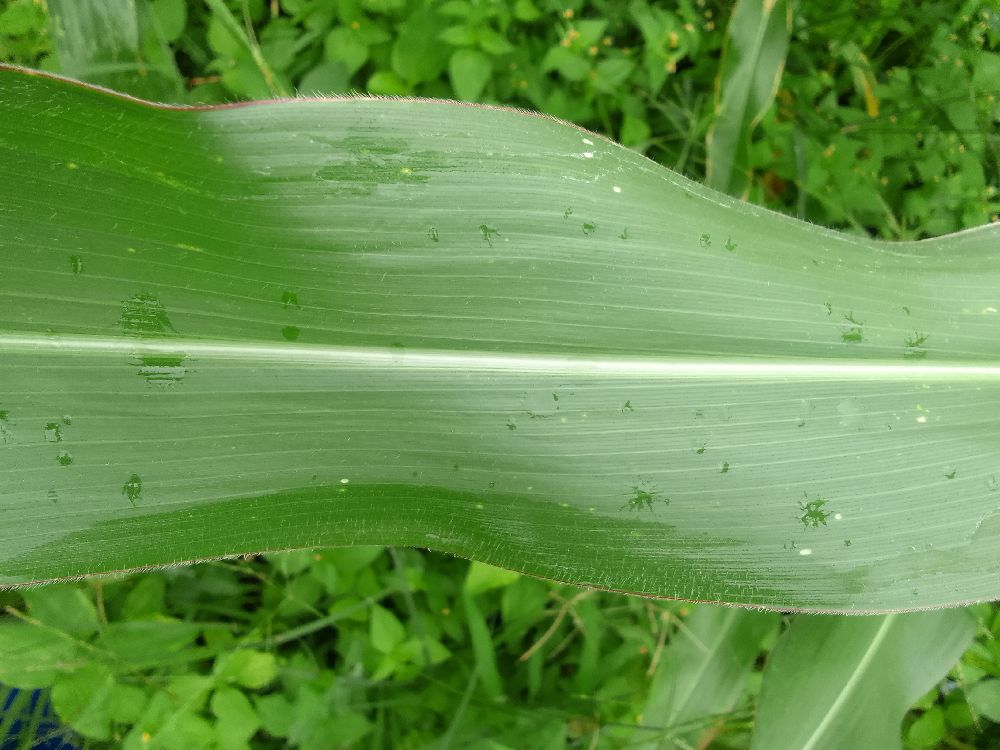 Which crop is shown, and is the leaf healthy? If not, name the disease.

maize, healthy
